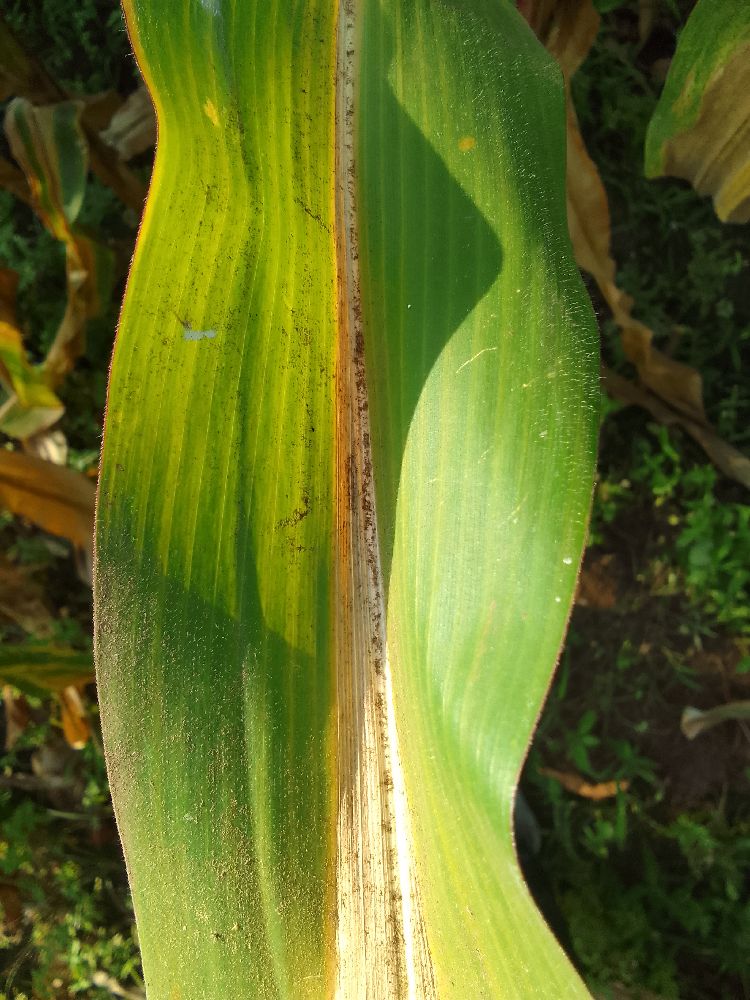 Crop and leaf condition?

maize, maize lethal necrosis
